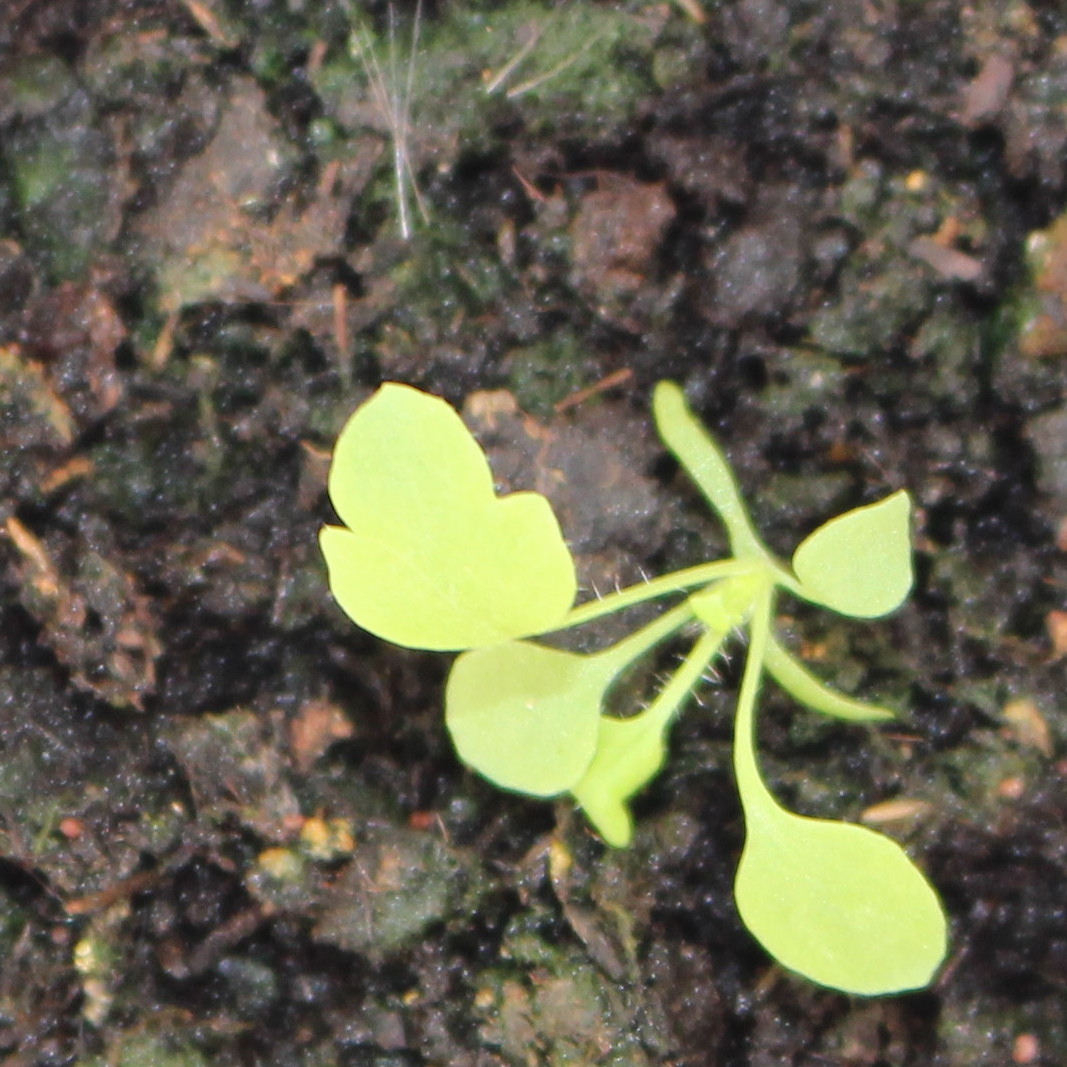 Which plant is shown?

Papaver rhoeas
